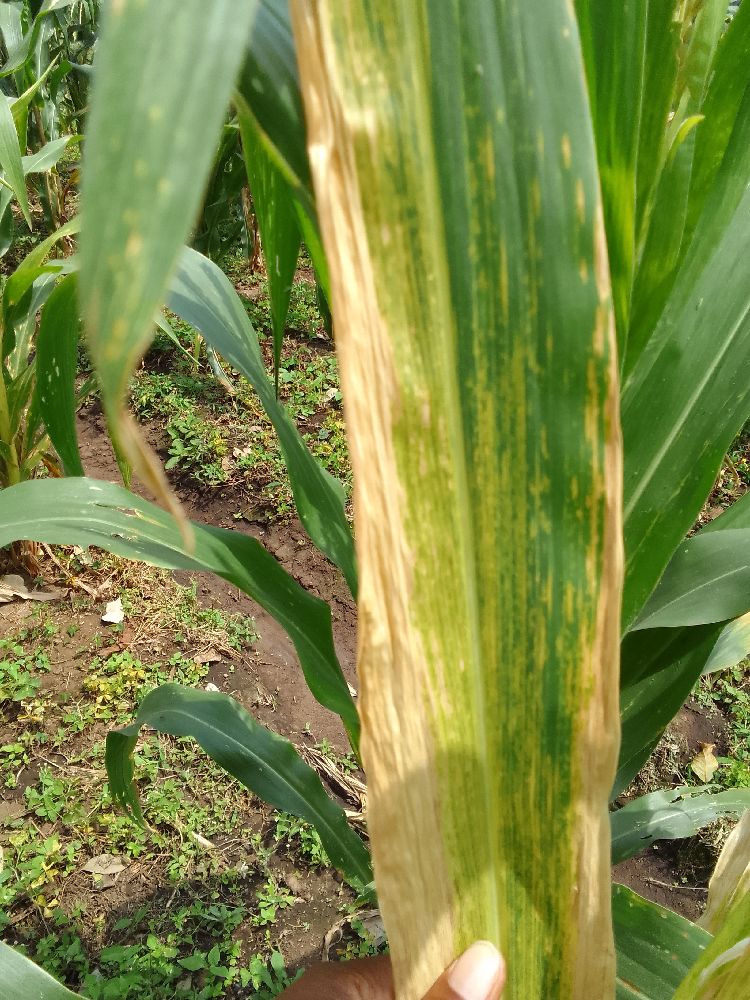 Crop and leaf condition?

maize, maize lethal necrosis
